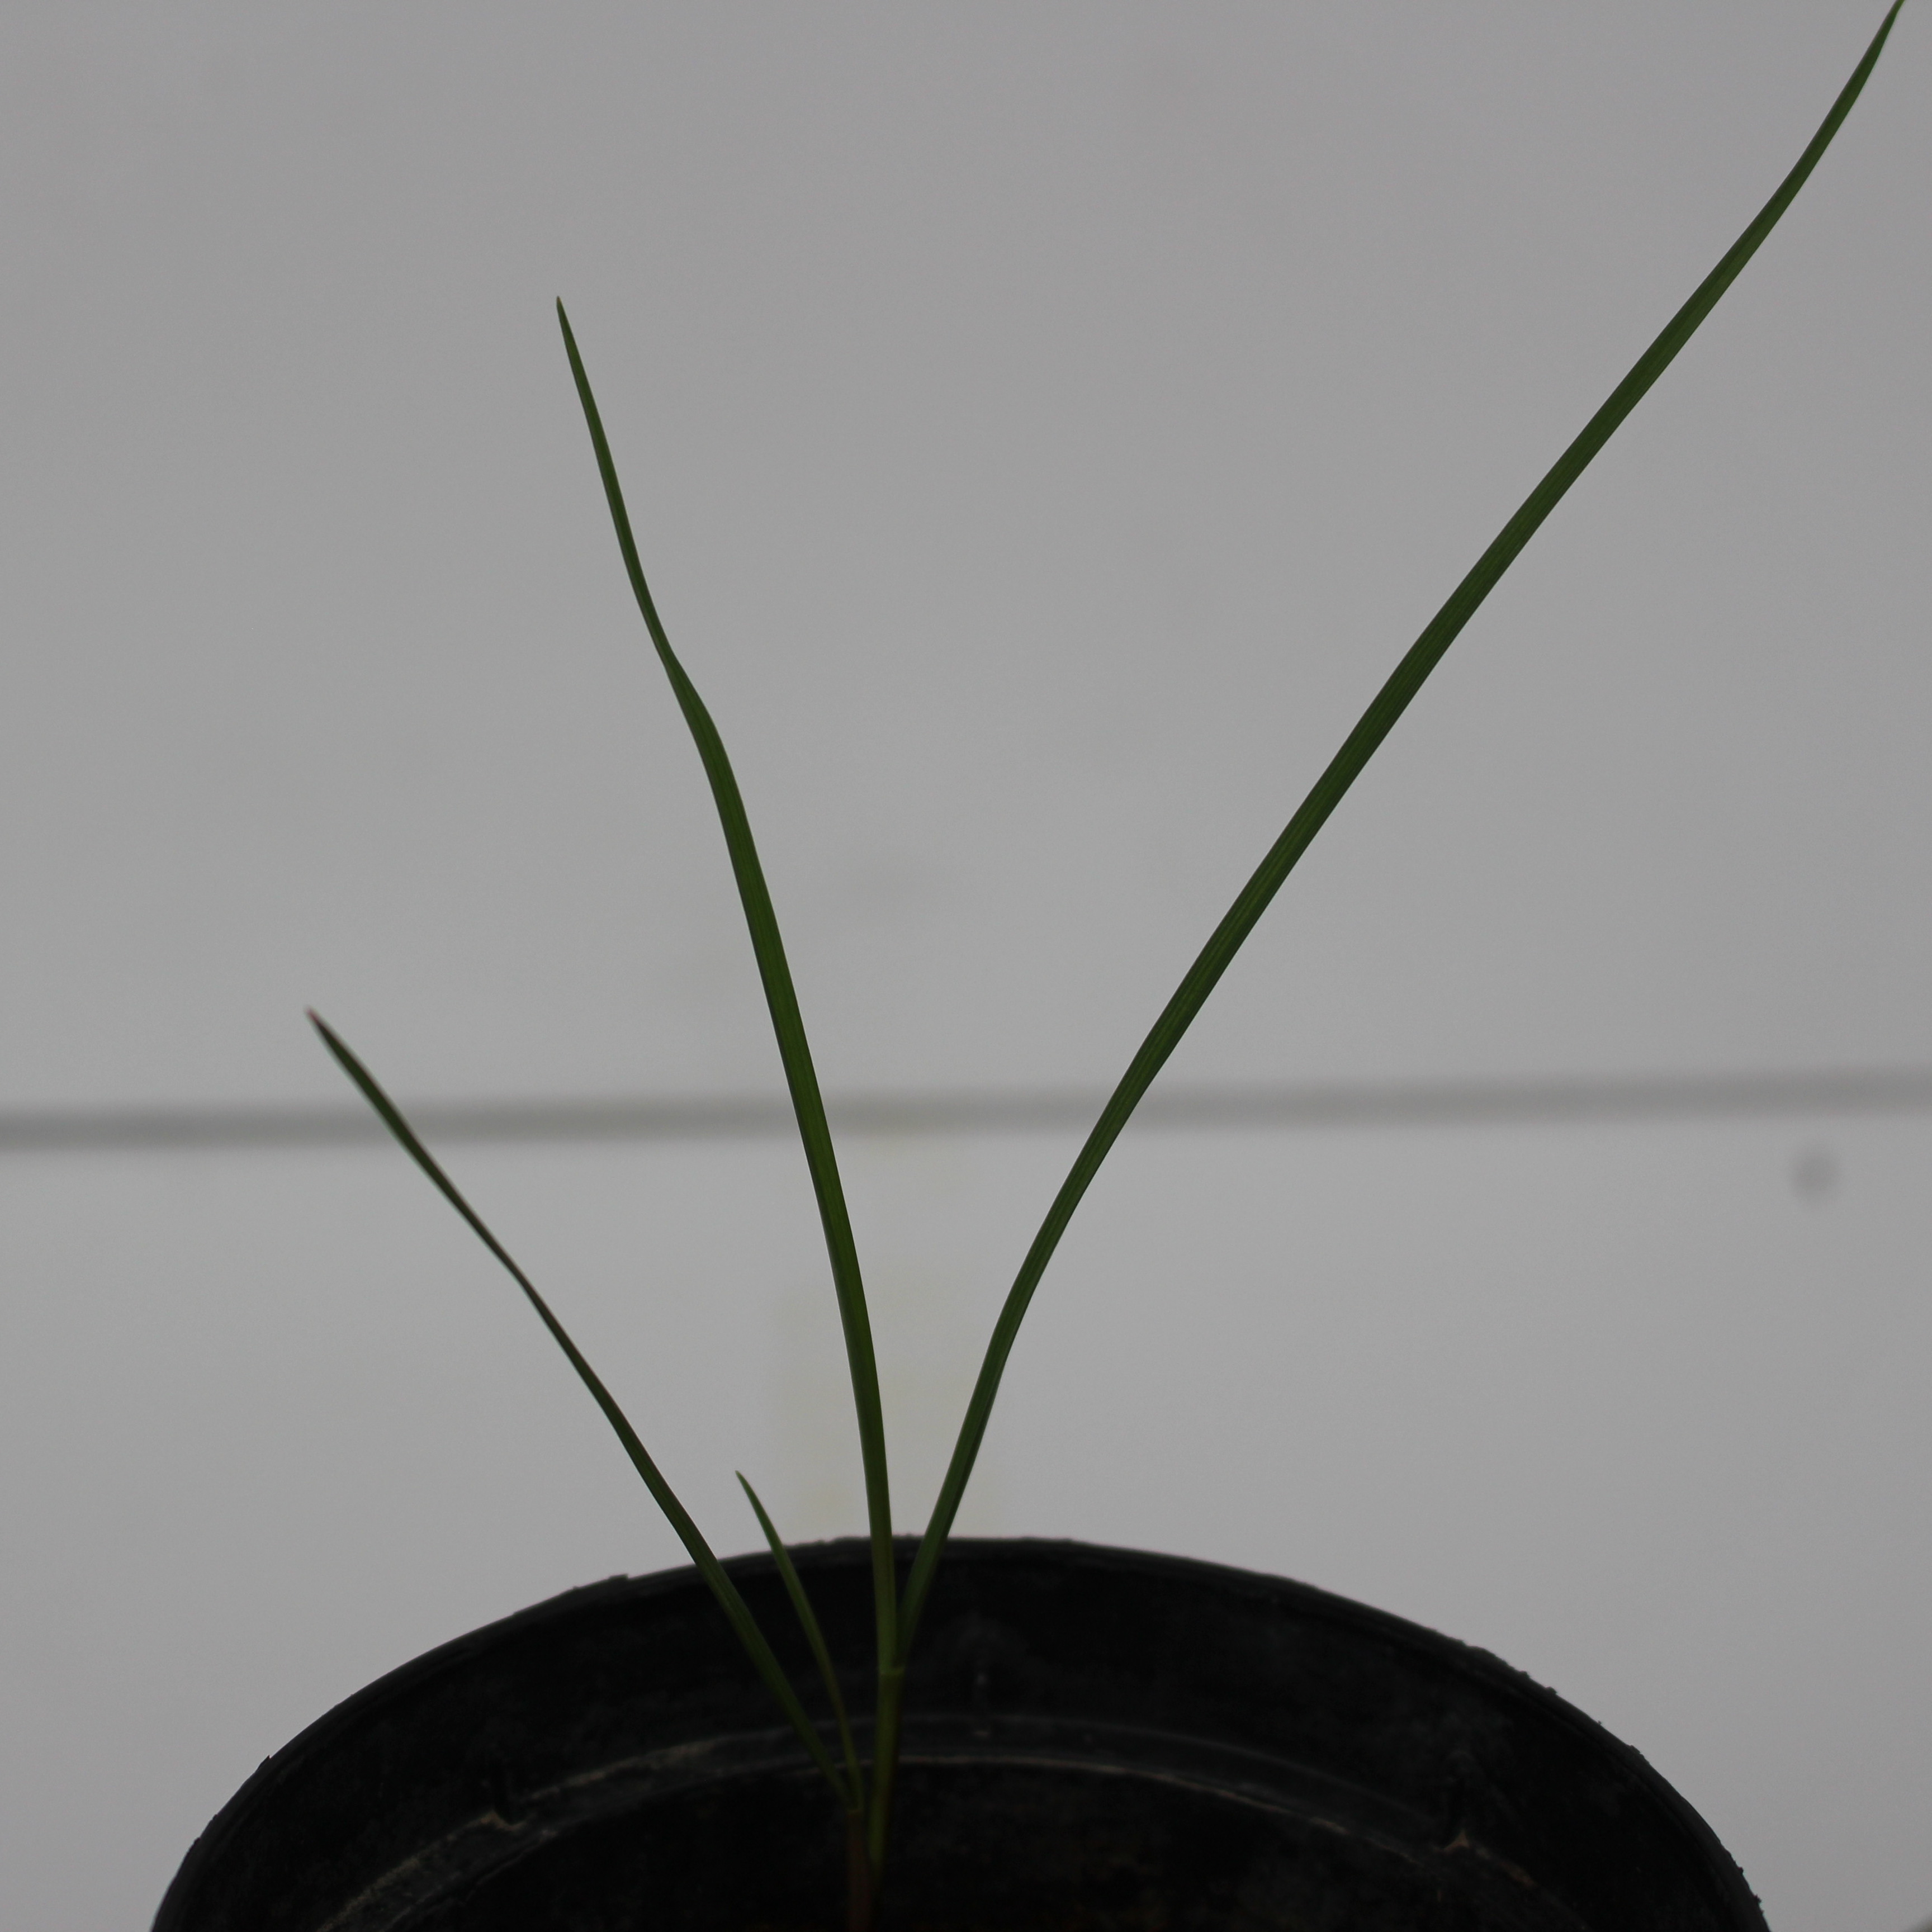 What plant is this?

Lolium multiflorum
